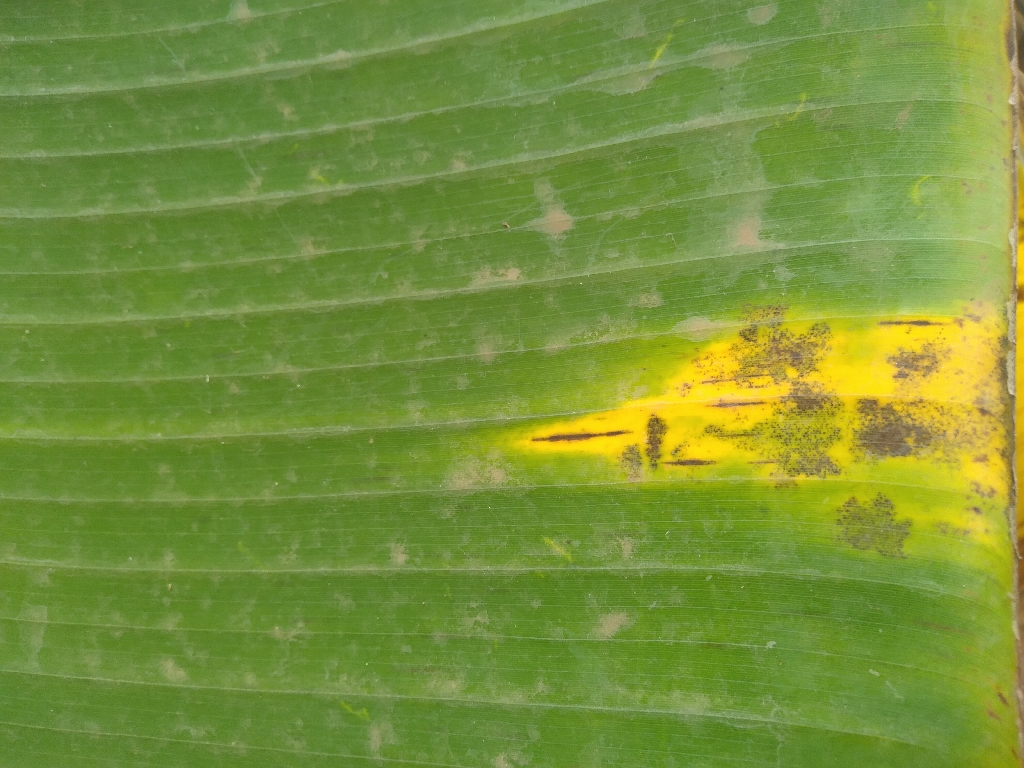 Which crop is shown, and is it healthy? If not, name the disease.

banana, black sigatoka
